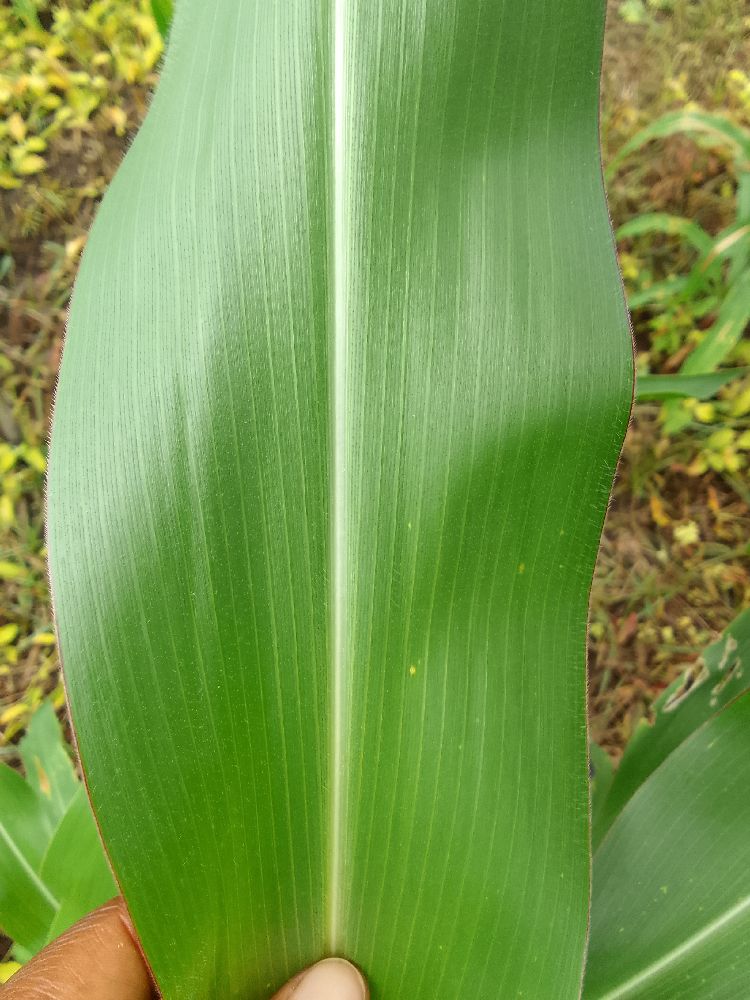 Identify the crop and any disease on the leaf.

maize, healthy
